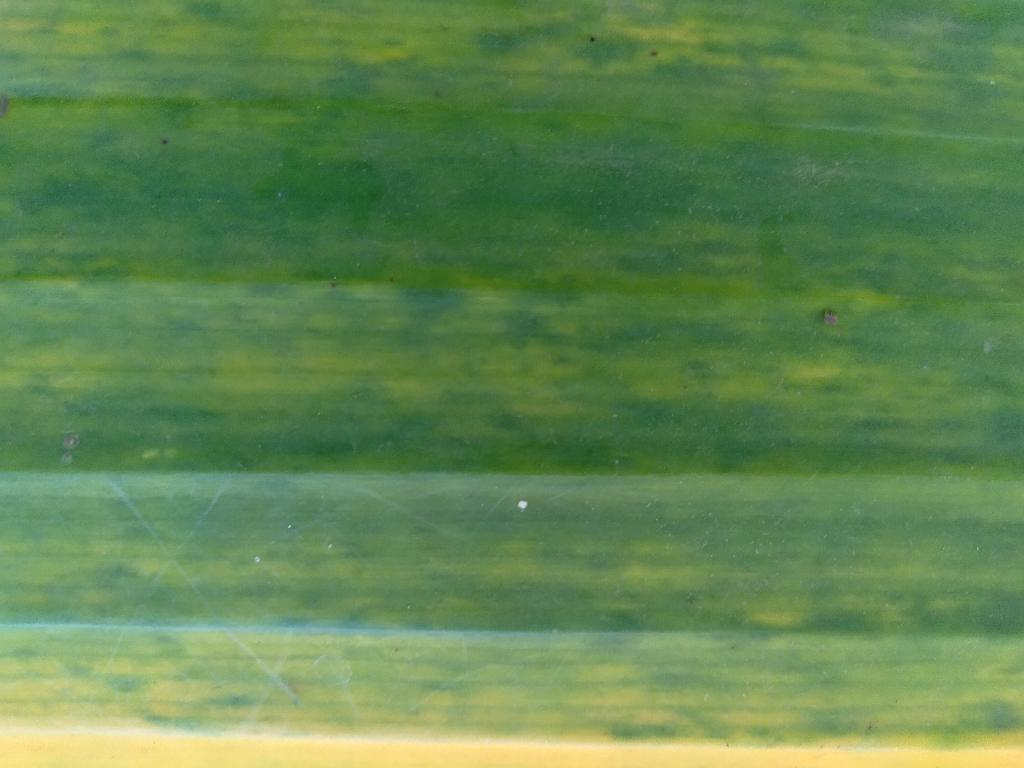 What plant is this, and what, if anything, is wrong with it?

banana, fusarium wilt race 1
